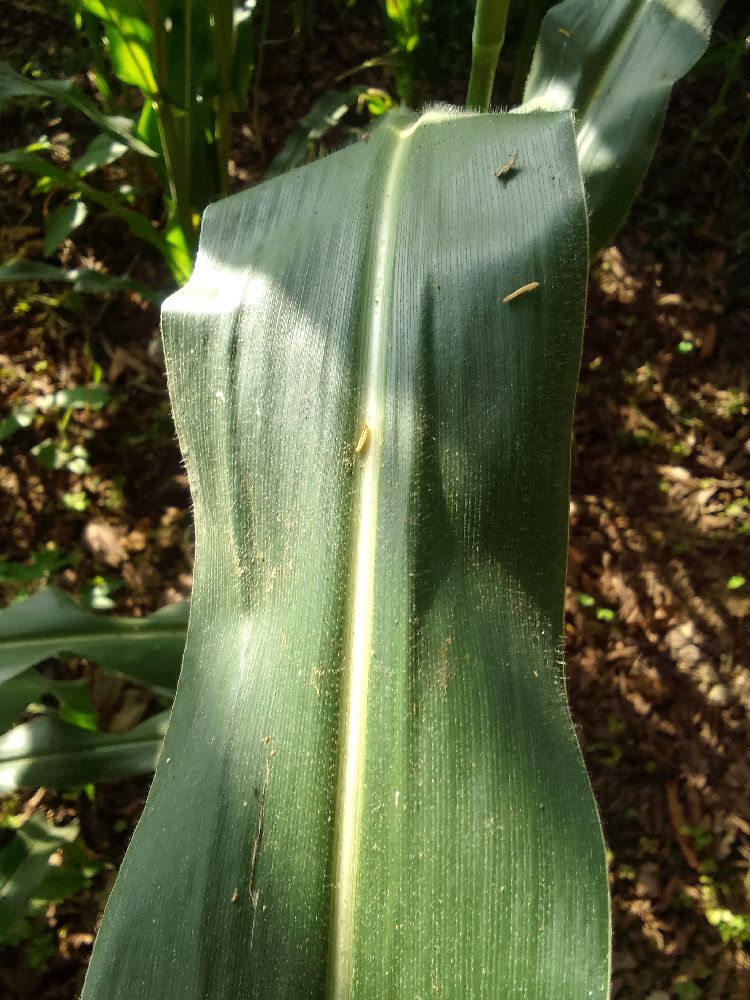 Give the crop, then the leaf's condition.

maize, healthy
